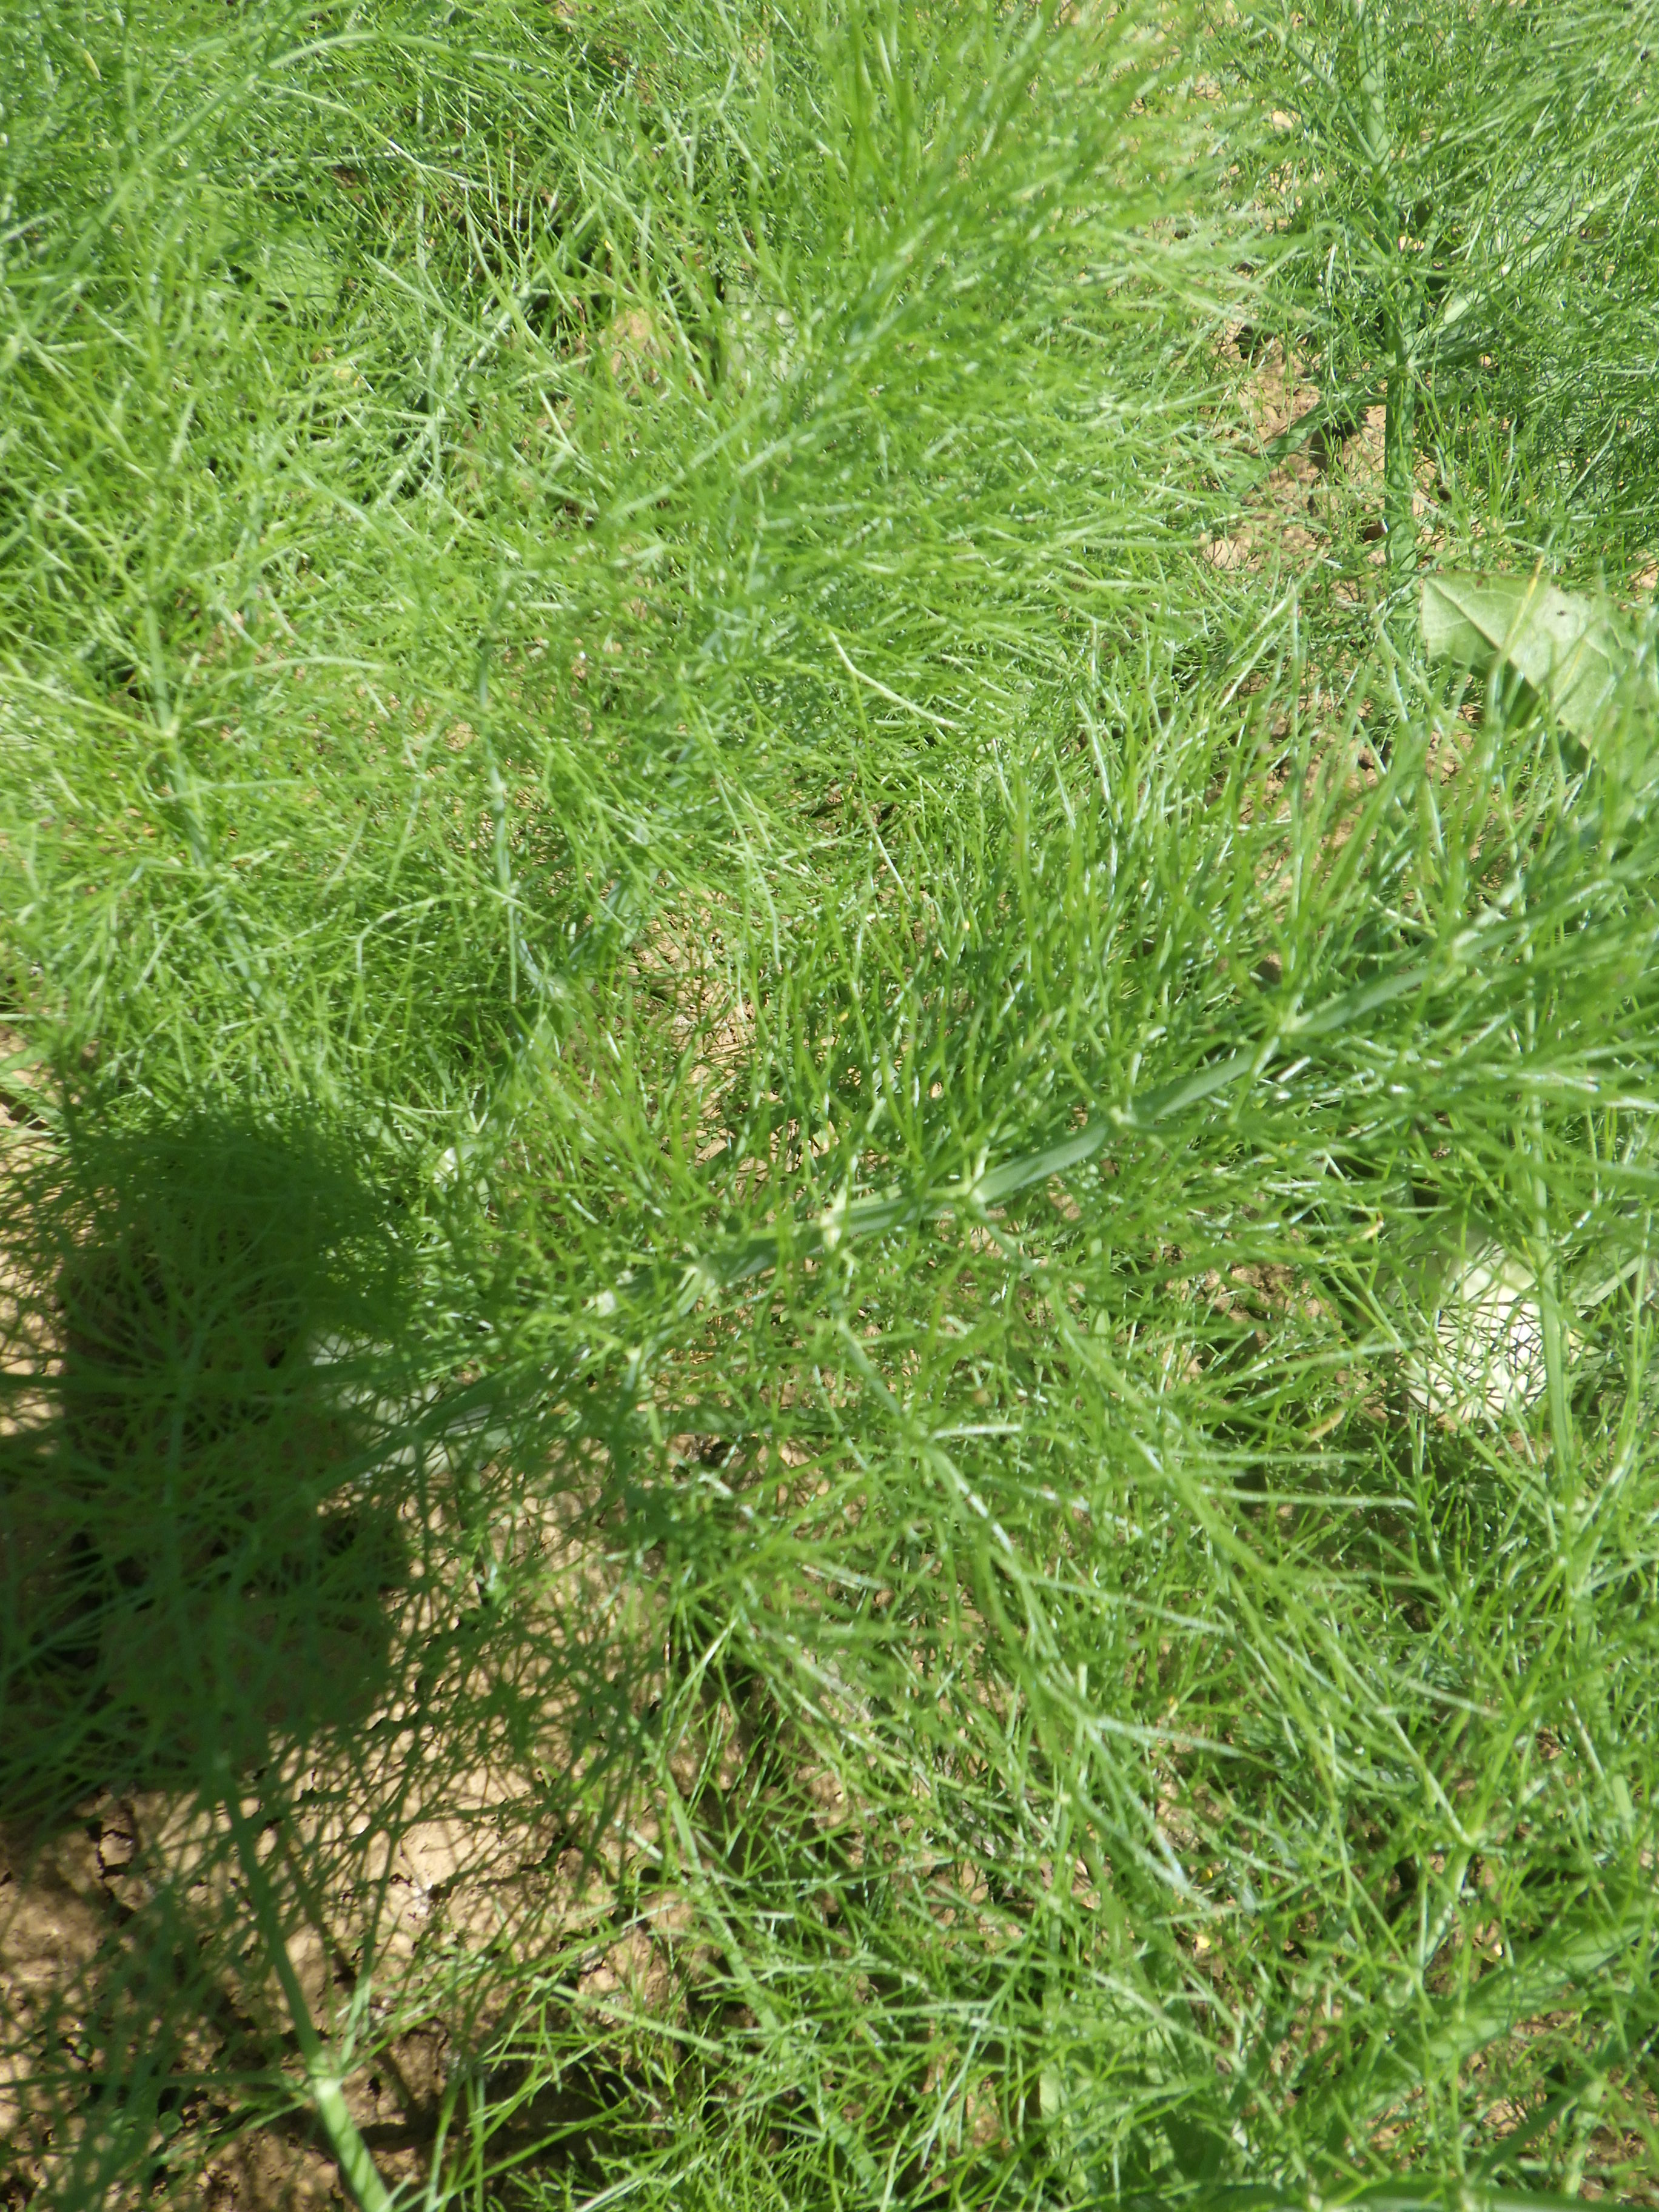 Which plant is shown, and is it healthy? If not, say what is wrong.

fennel, healthy
